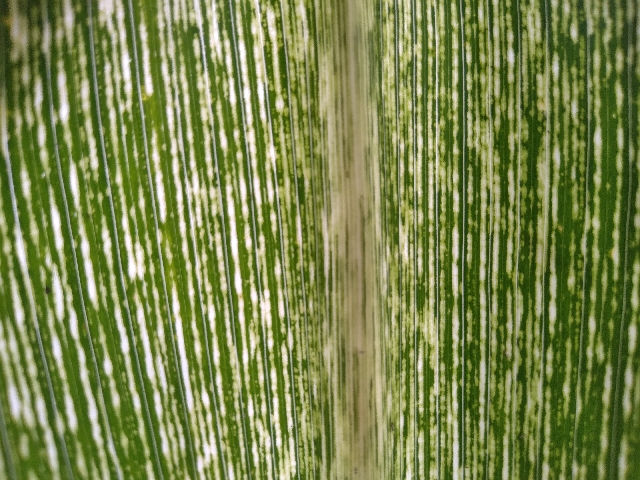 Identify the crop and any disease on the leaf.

maize, maize streak virus
